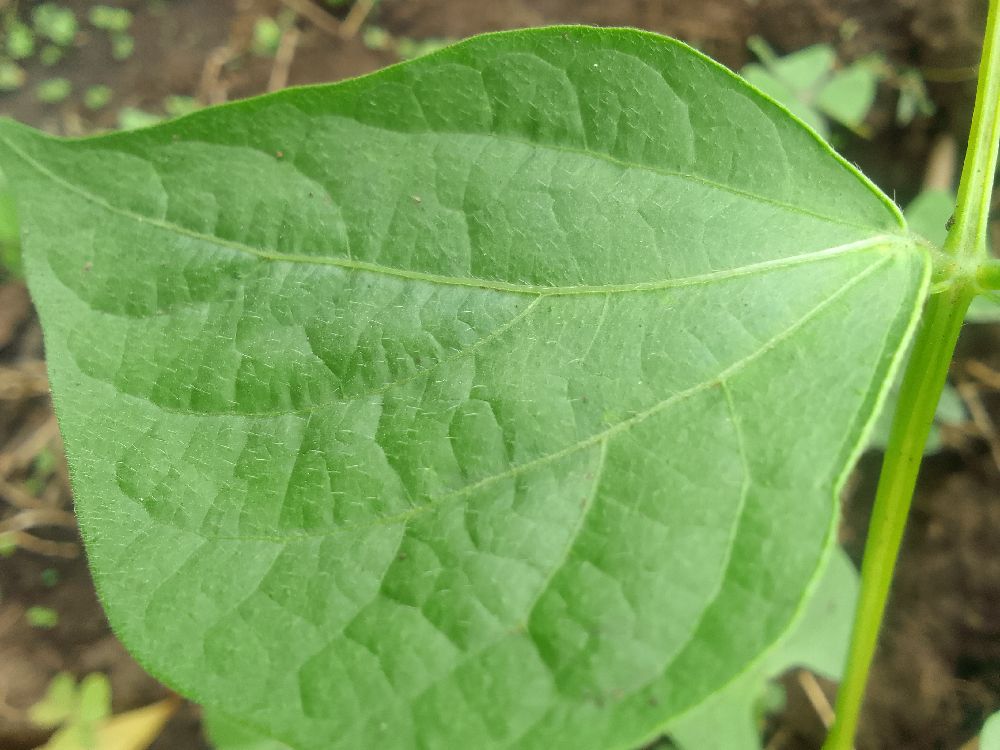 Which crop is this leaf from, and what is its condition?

common bean, healthy
